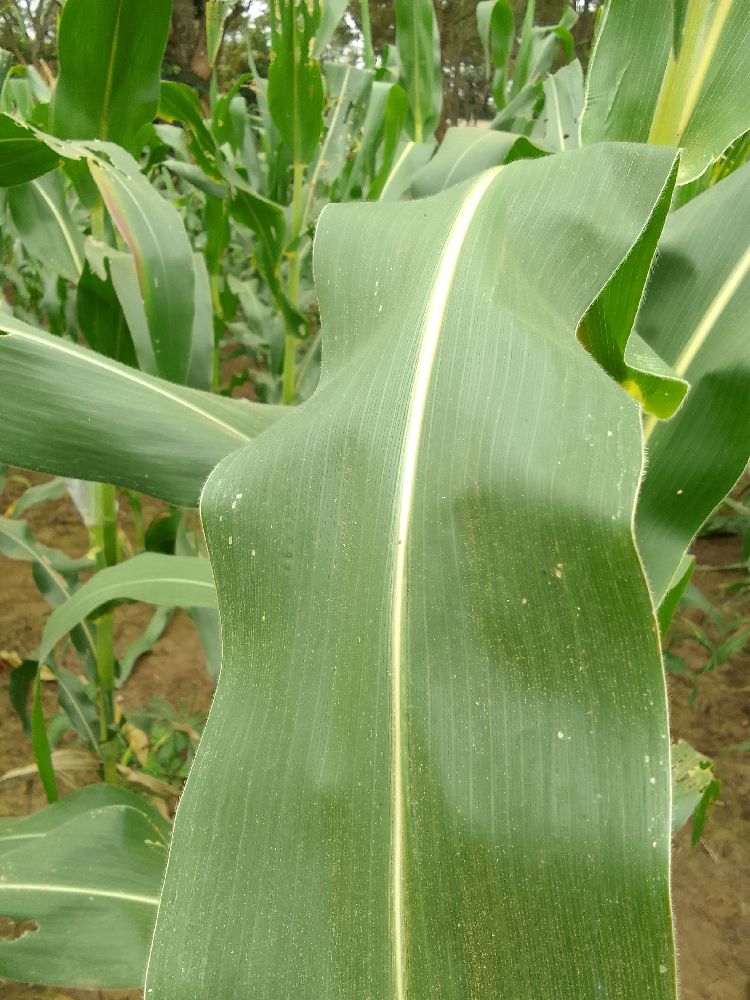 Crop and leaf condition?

maize, healthy
